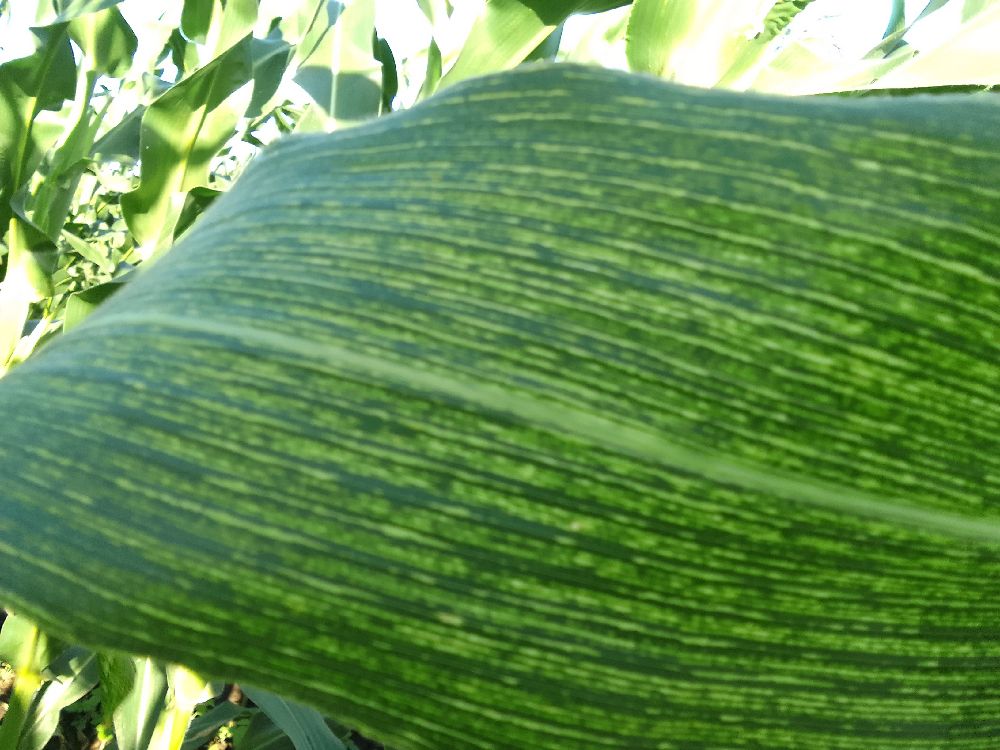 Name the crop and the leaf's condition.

maize, maize streak virus
